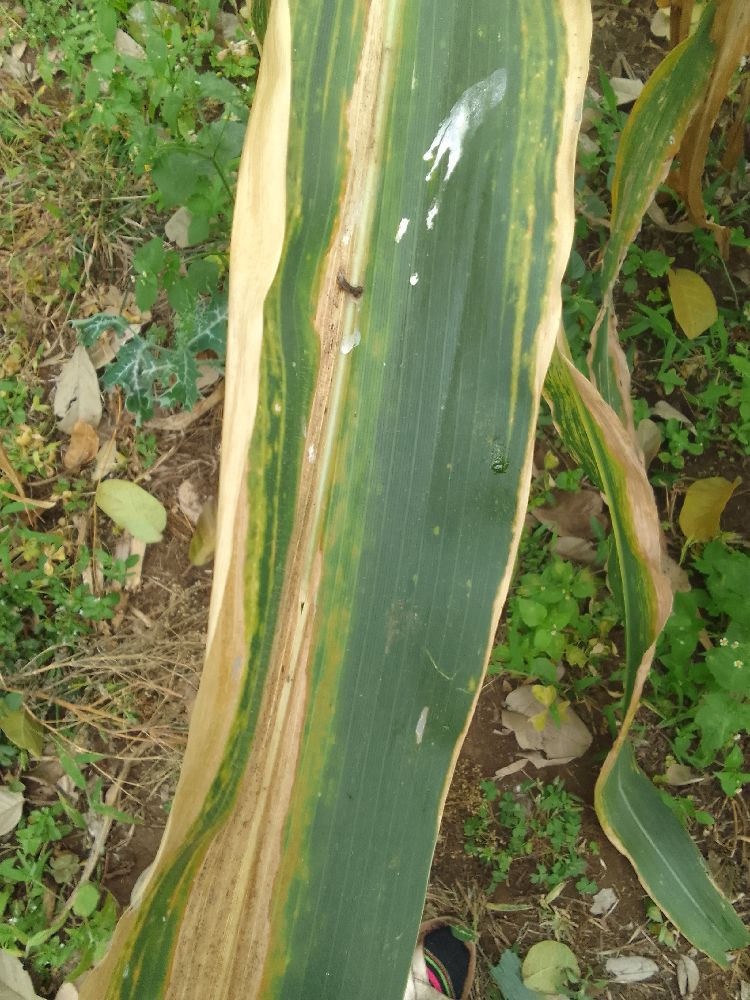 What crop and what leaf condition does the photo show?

maize, maize lethal necrosis
